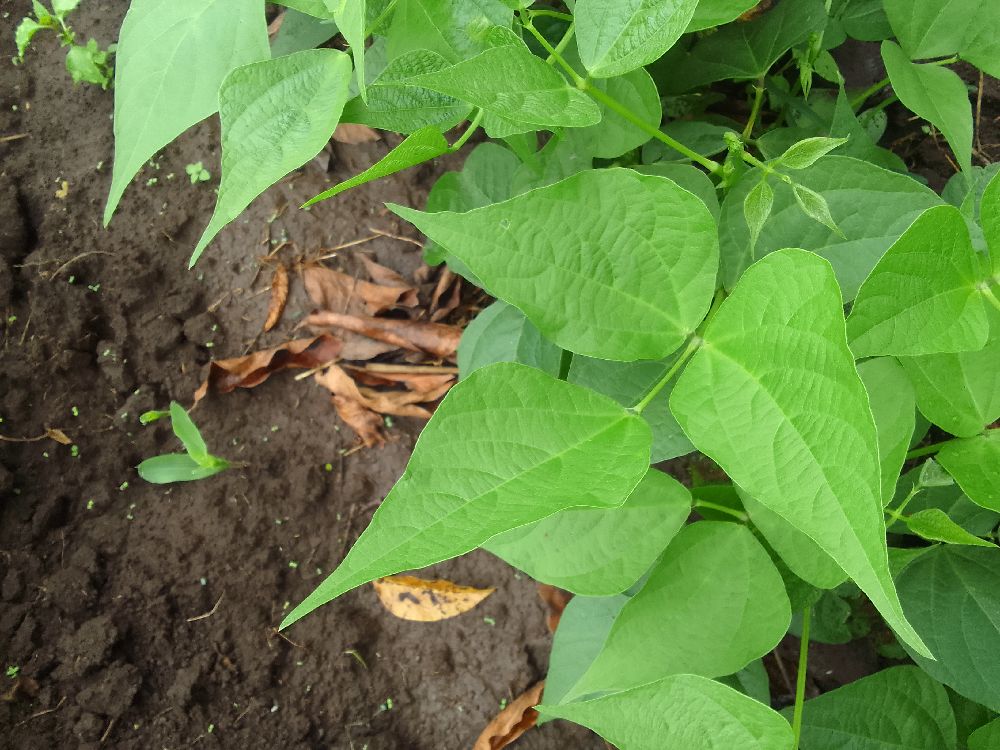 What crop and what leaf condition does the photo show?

common bean, healthy
